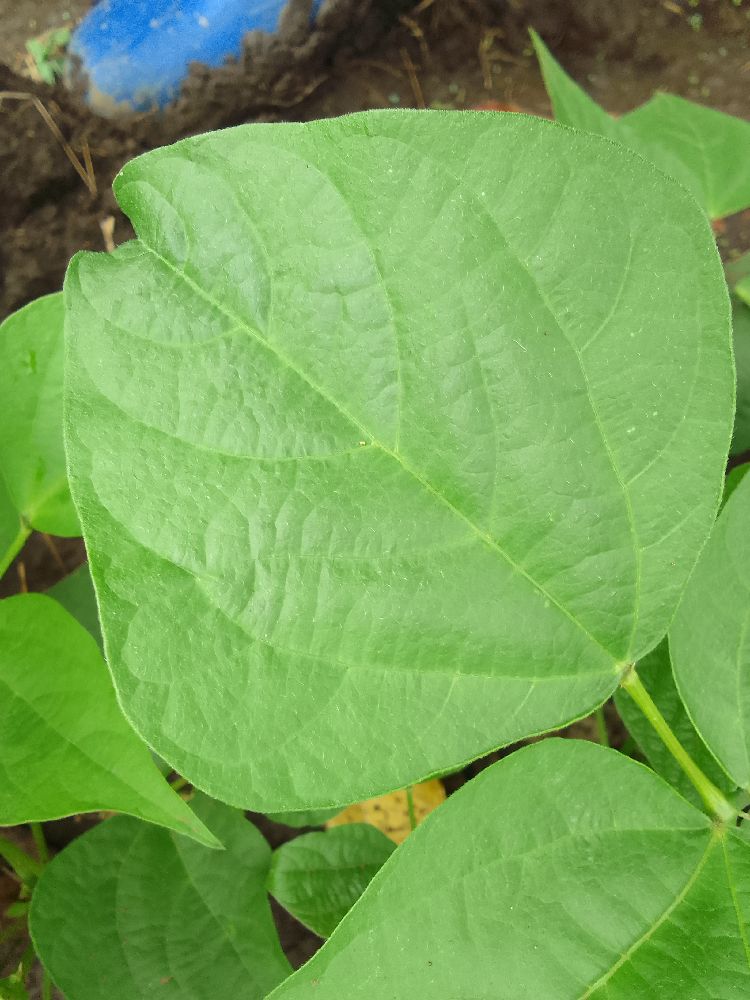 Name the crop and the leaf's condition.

common bean, healthy
